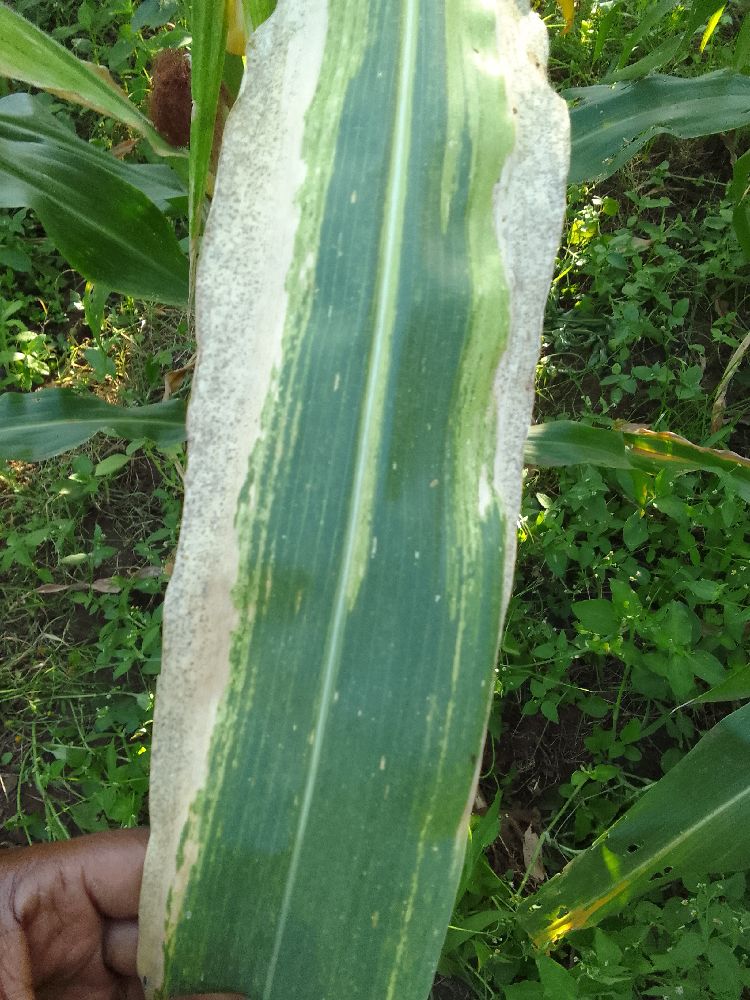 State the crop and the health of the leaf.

maize, maize lethal necrosis
